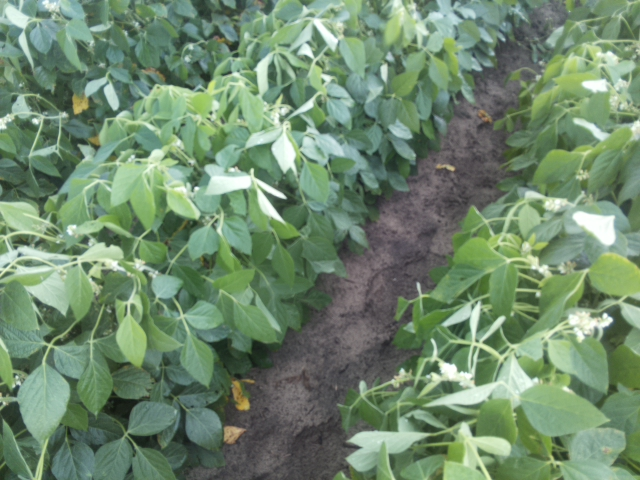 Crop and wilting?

soybean, slight leaflet or petiole turgor loss in upper canopy
